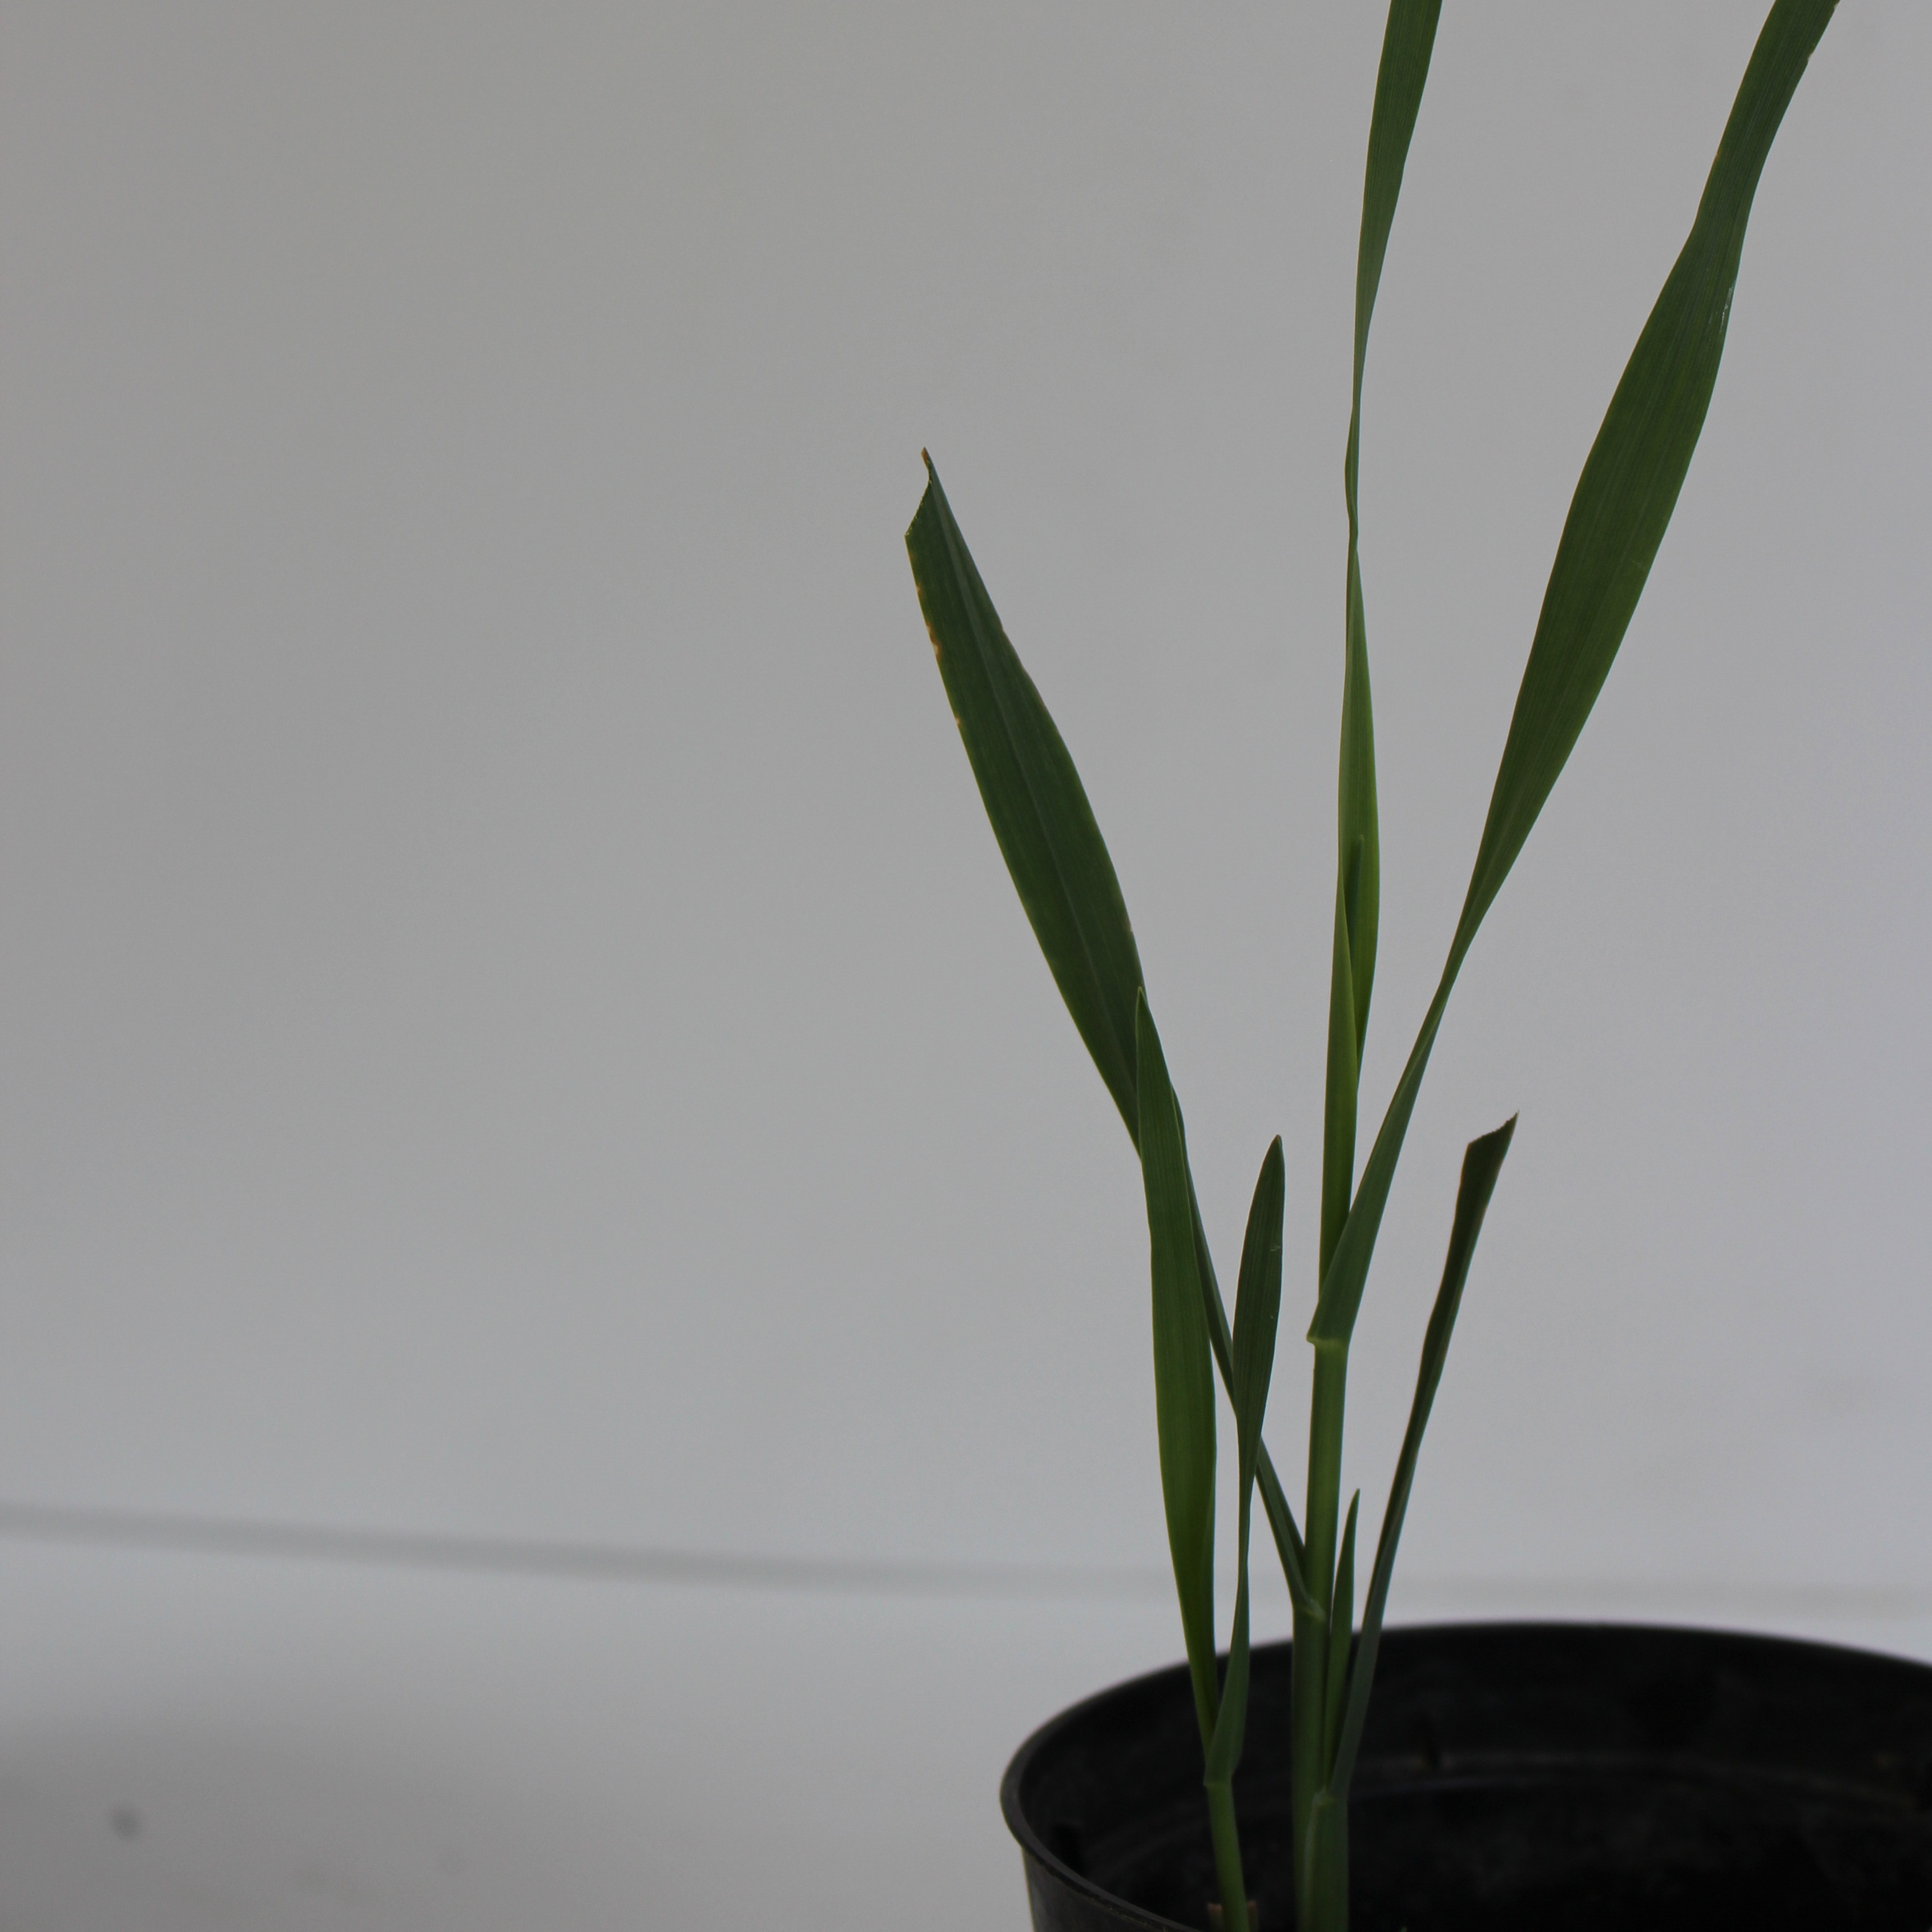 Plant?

Avena sterilis
